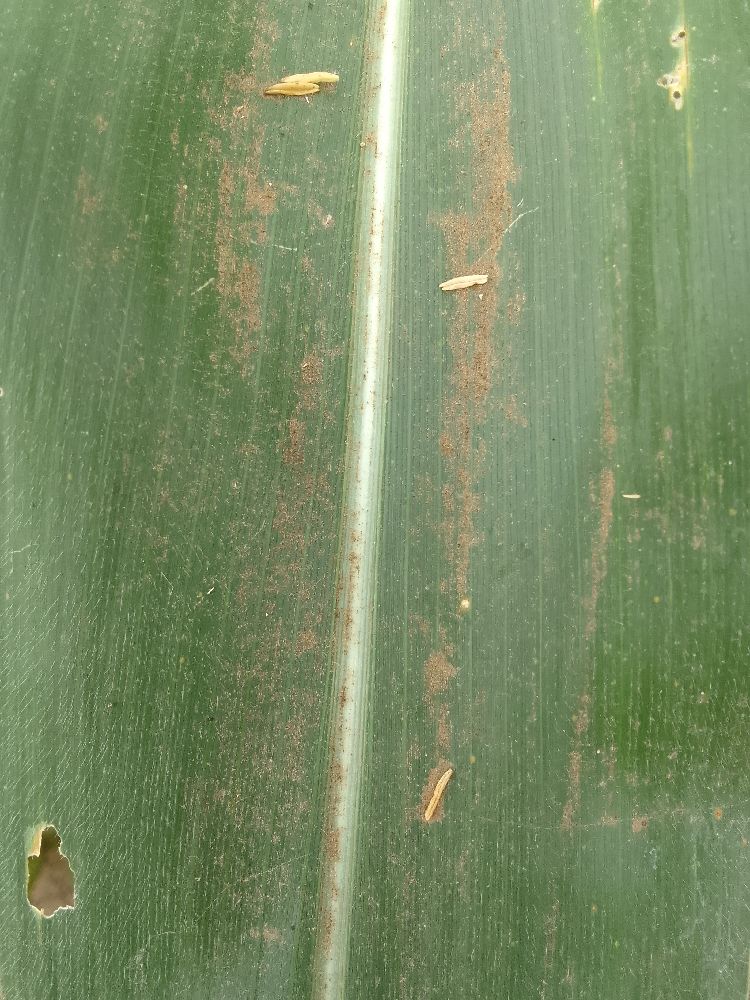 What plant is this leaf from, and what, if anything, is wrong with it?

maize, healthy
